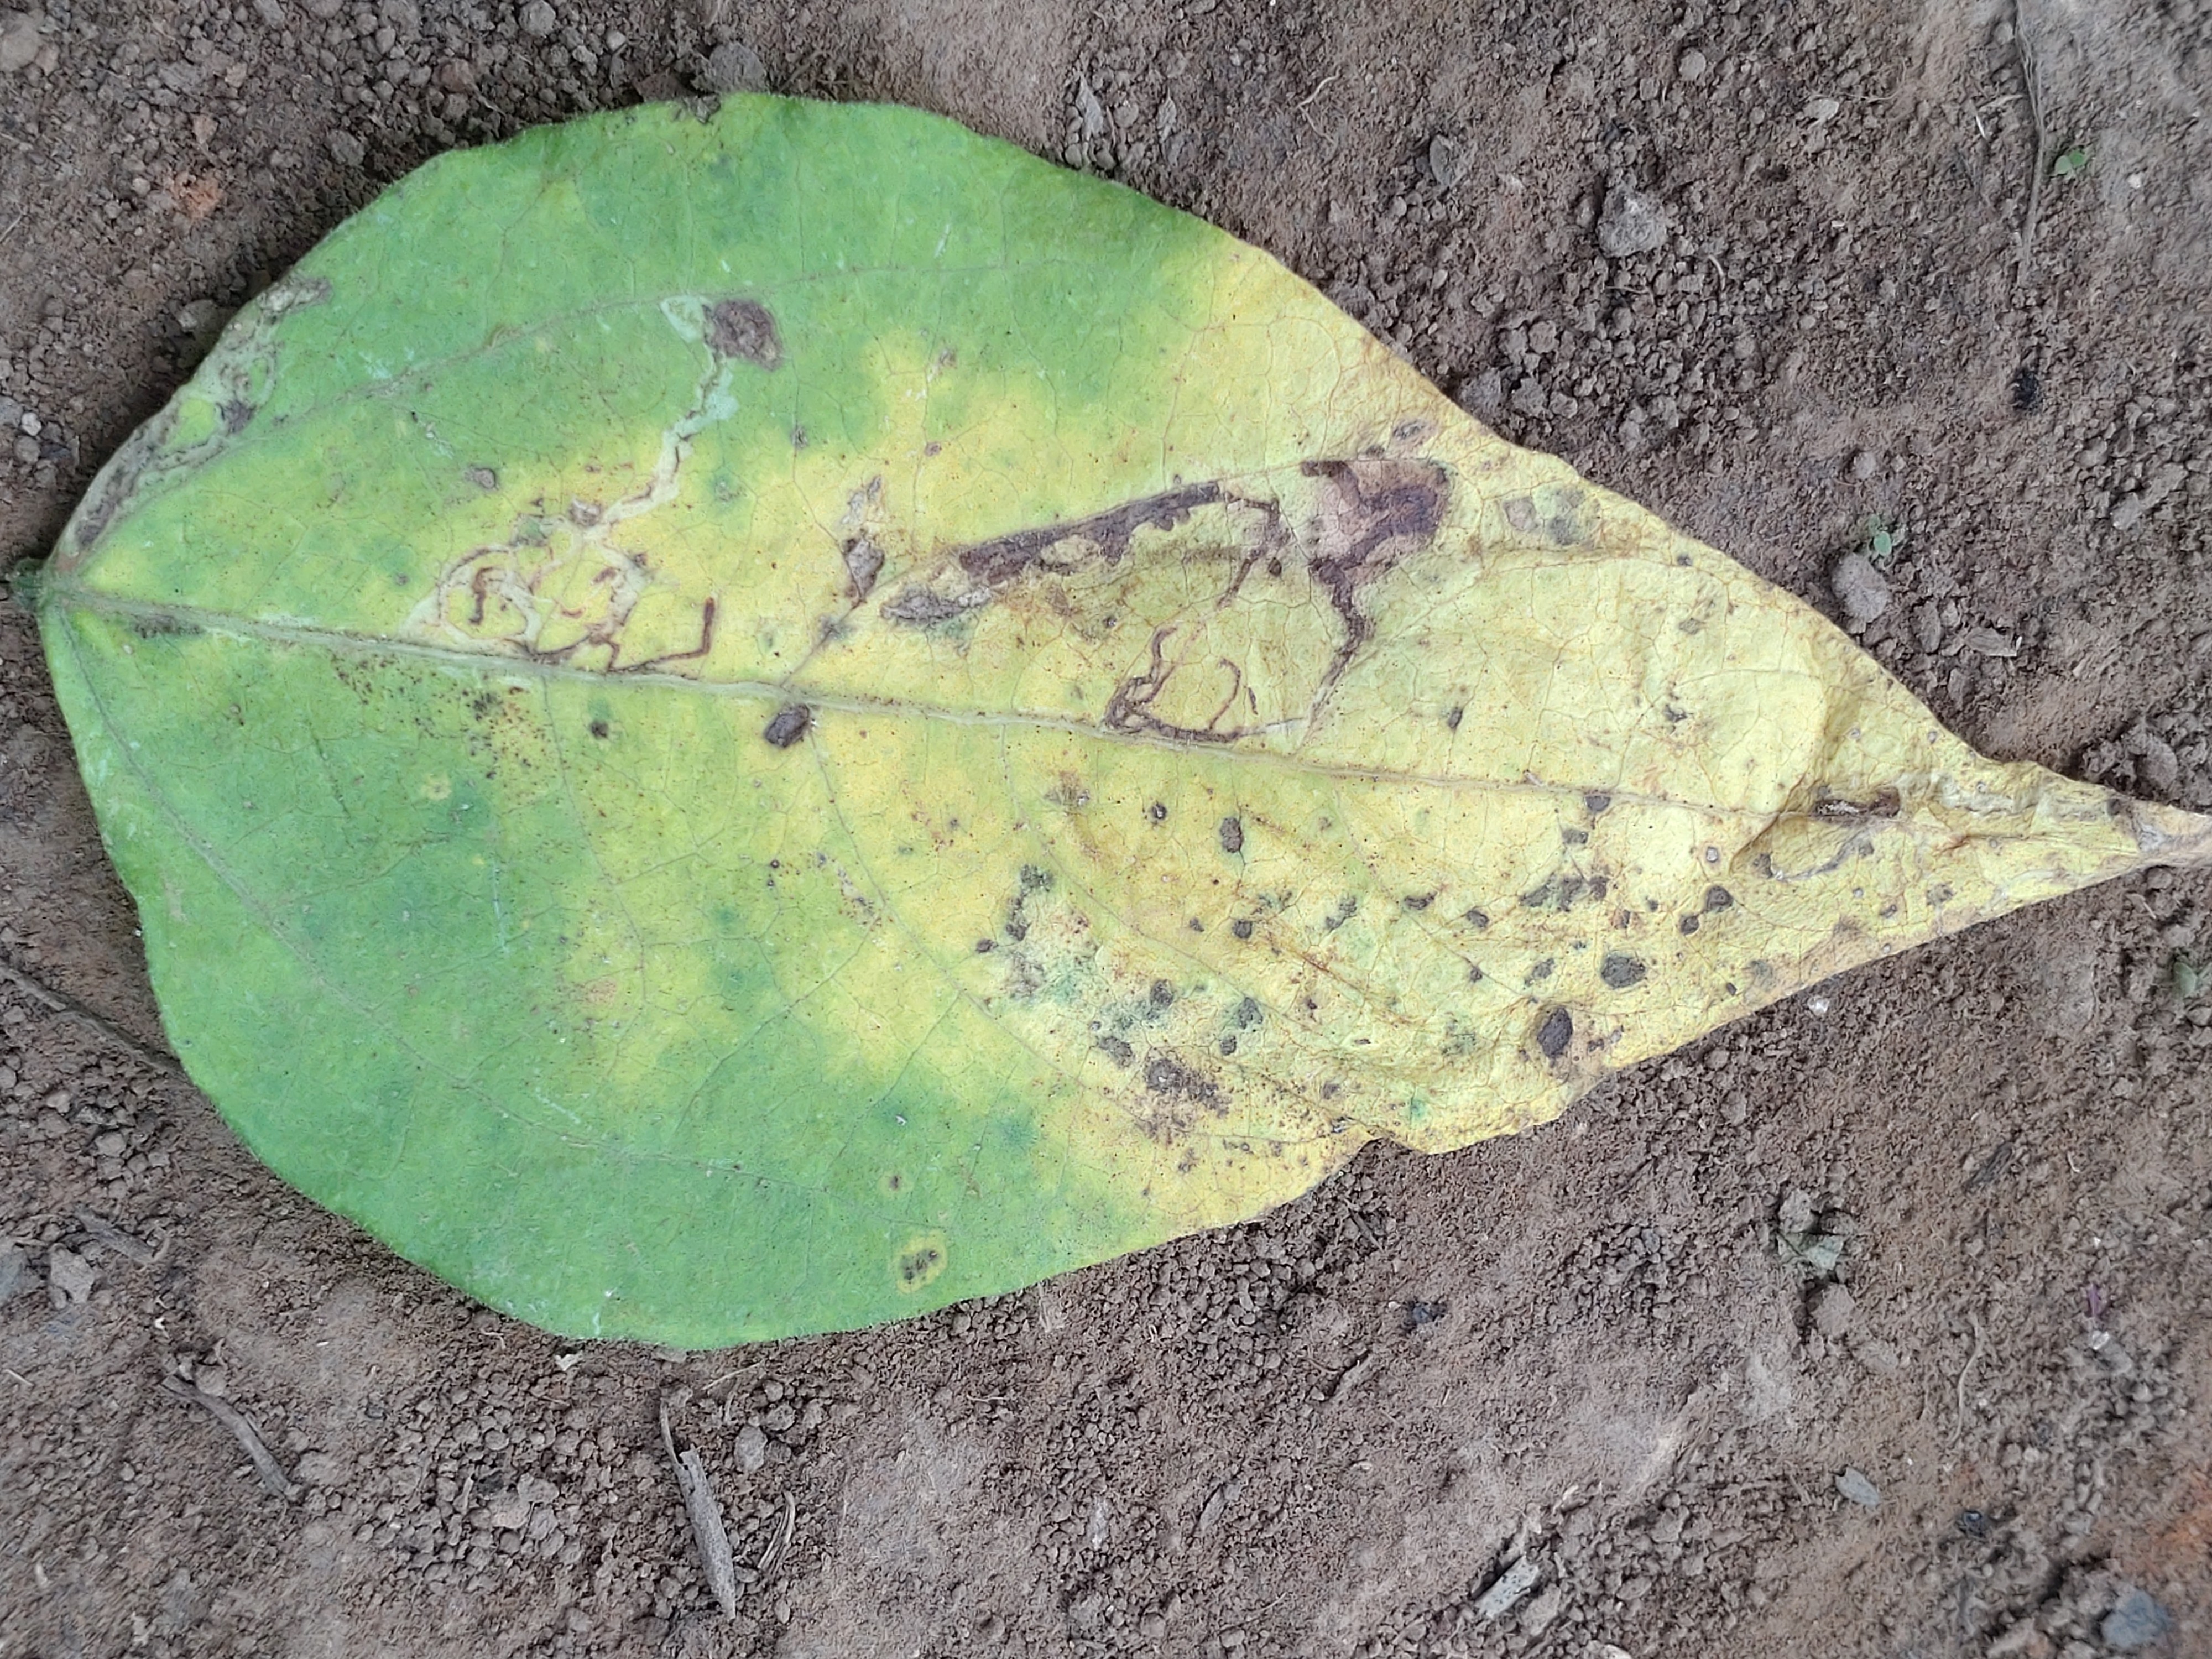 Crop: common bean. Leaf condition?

anthracnose
